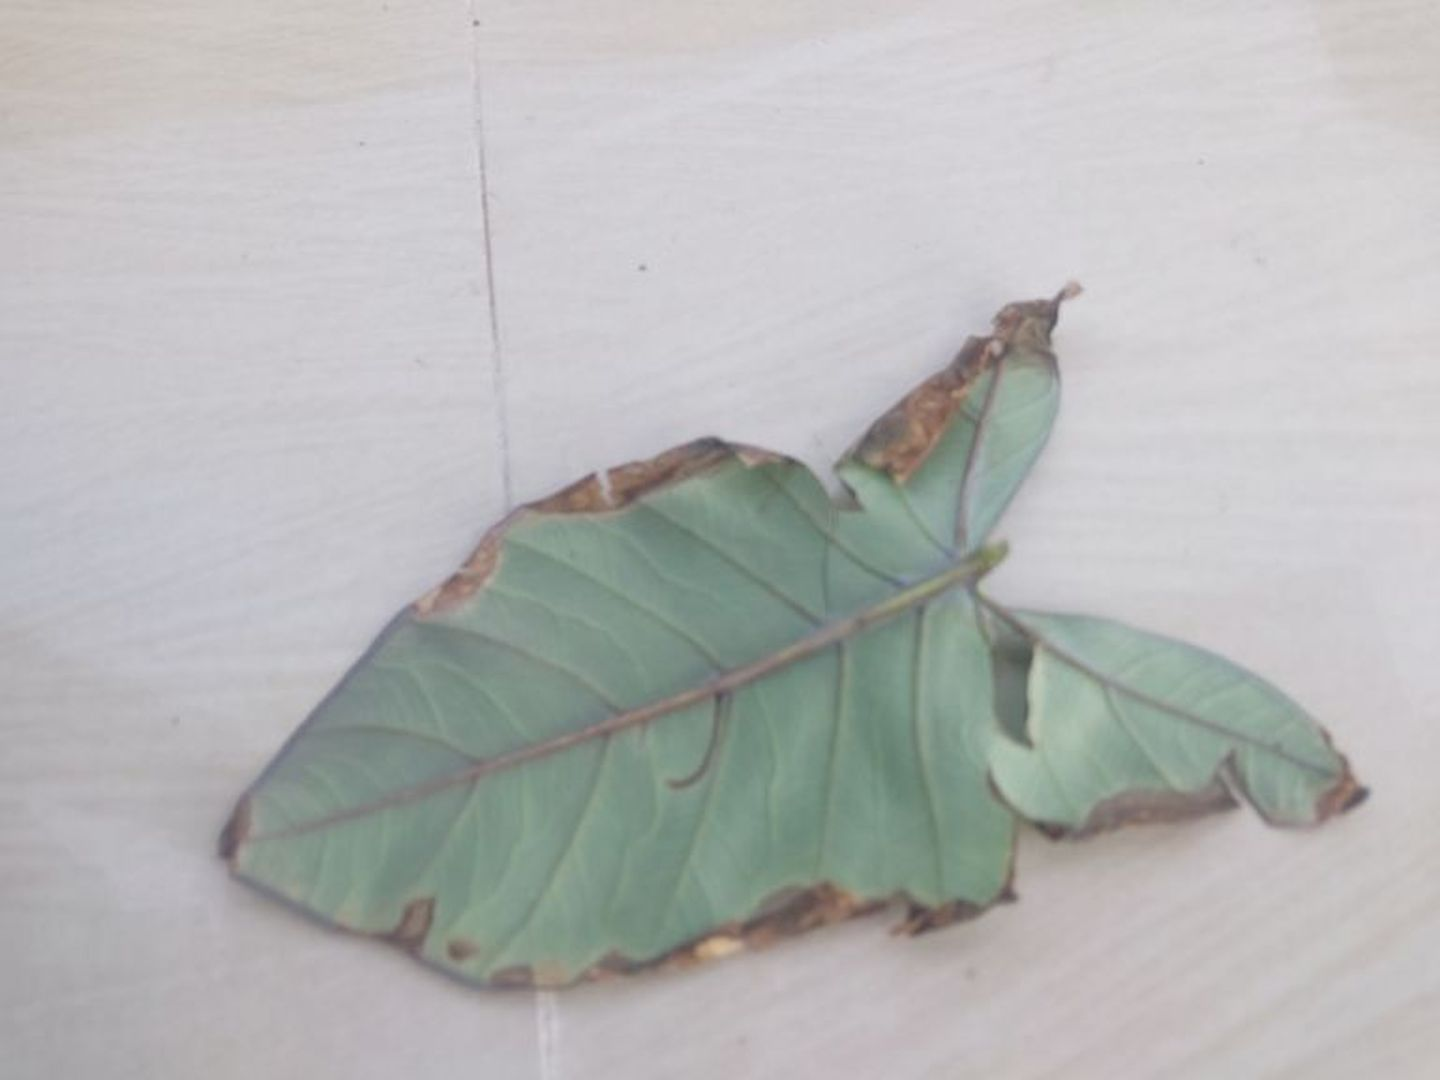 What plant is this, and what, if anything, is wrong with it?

taro, leaf blight
